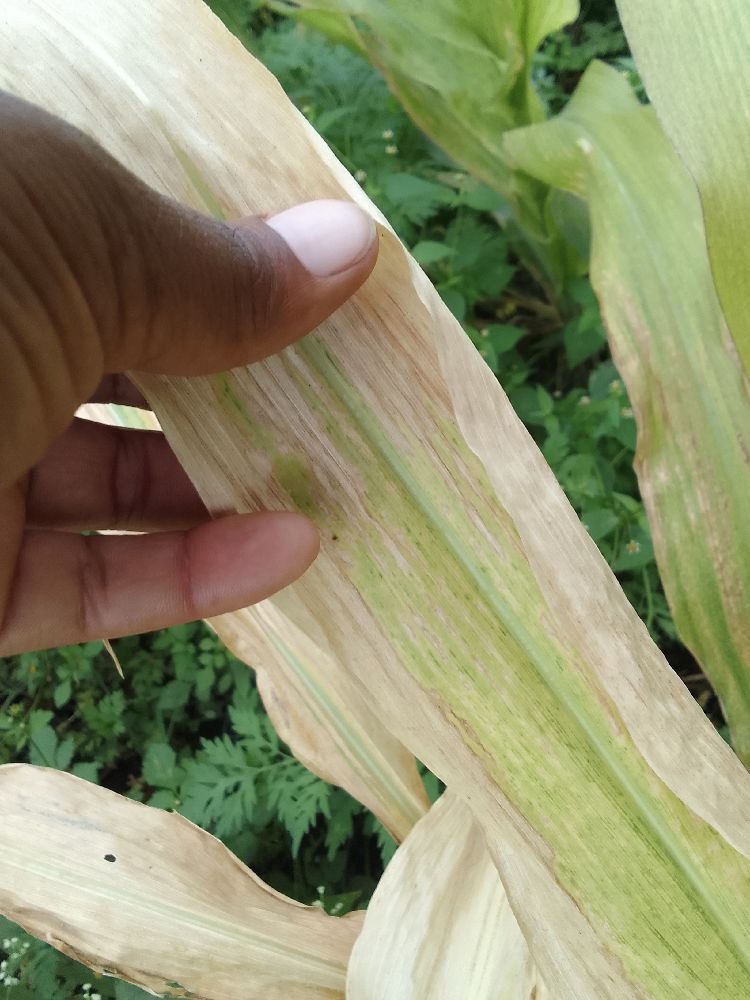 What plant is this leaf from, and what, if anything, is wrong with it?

maize, maize lethal necrosis
